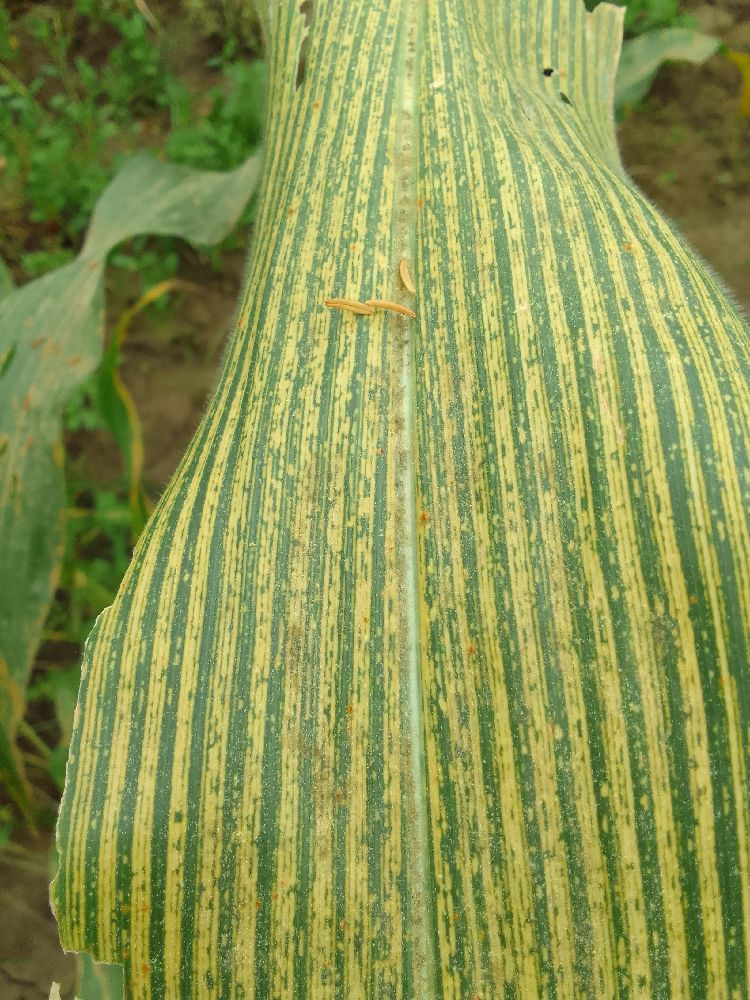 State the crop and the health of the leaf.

maize, maize streak virus
